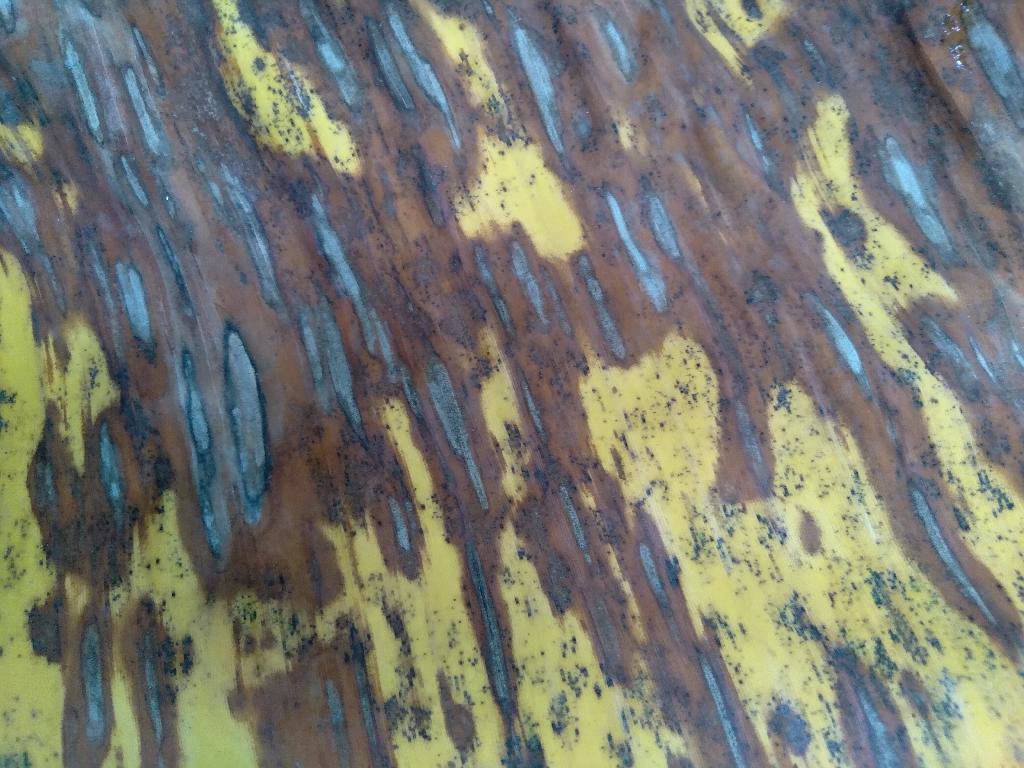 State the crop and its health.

banana, black sigatoka
